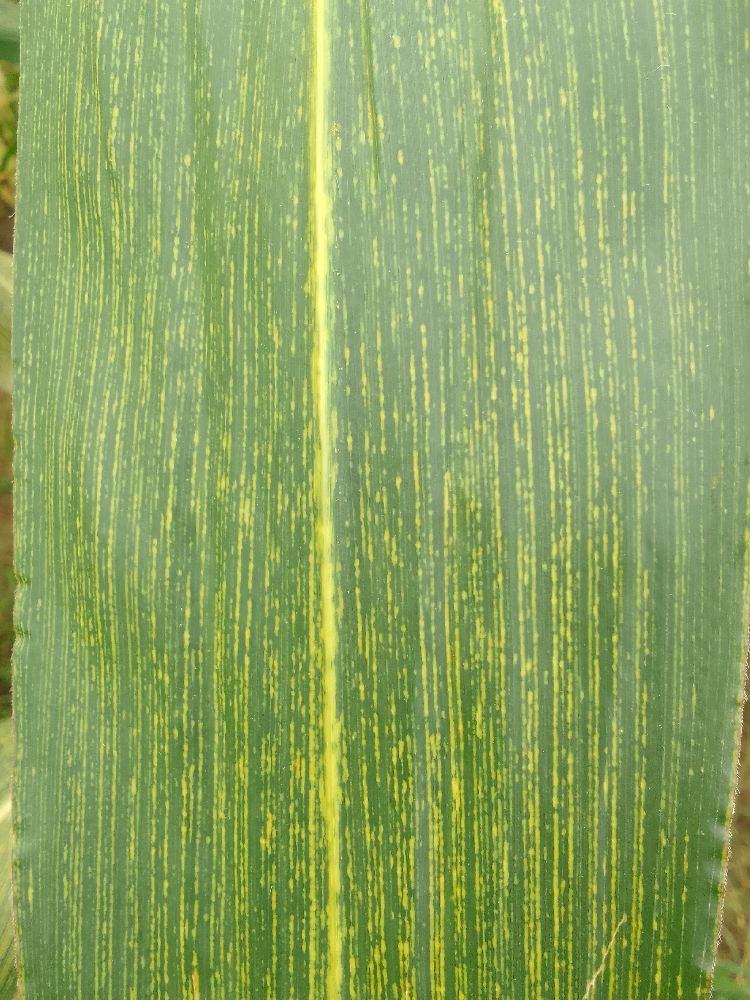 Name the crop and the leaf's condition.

maize, maize streak virus
